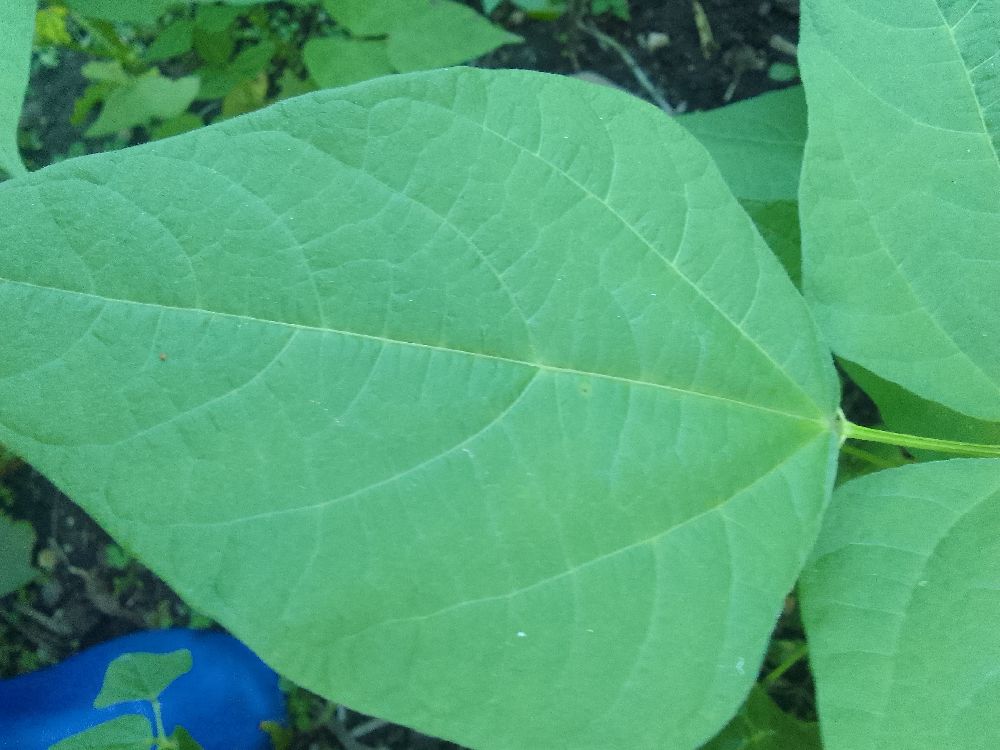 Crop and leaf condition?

common bean, healthy
